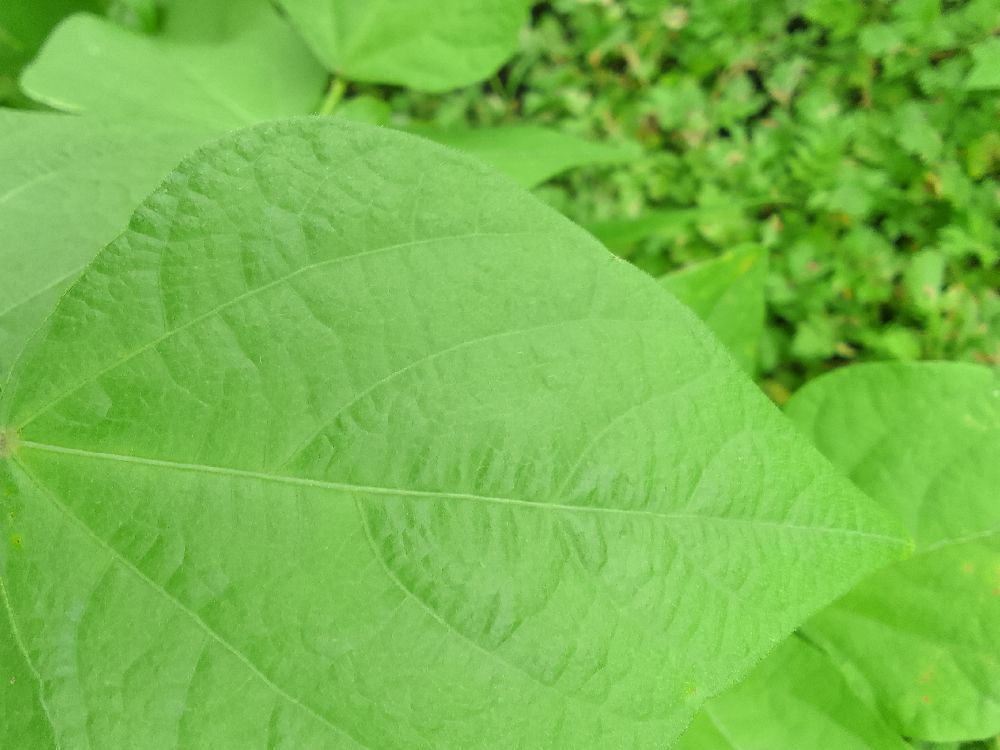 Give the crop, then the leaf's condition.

common bean, healthy
